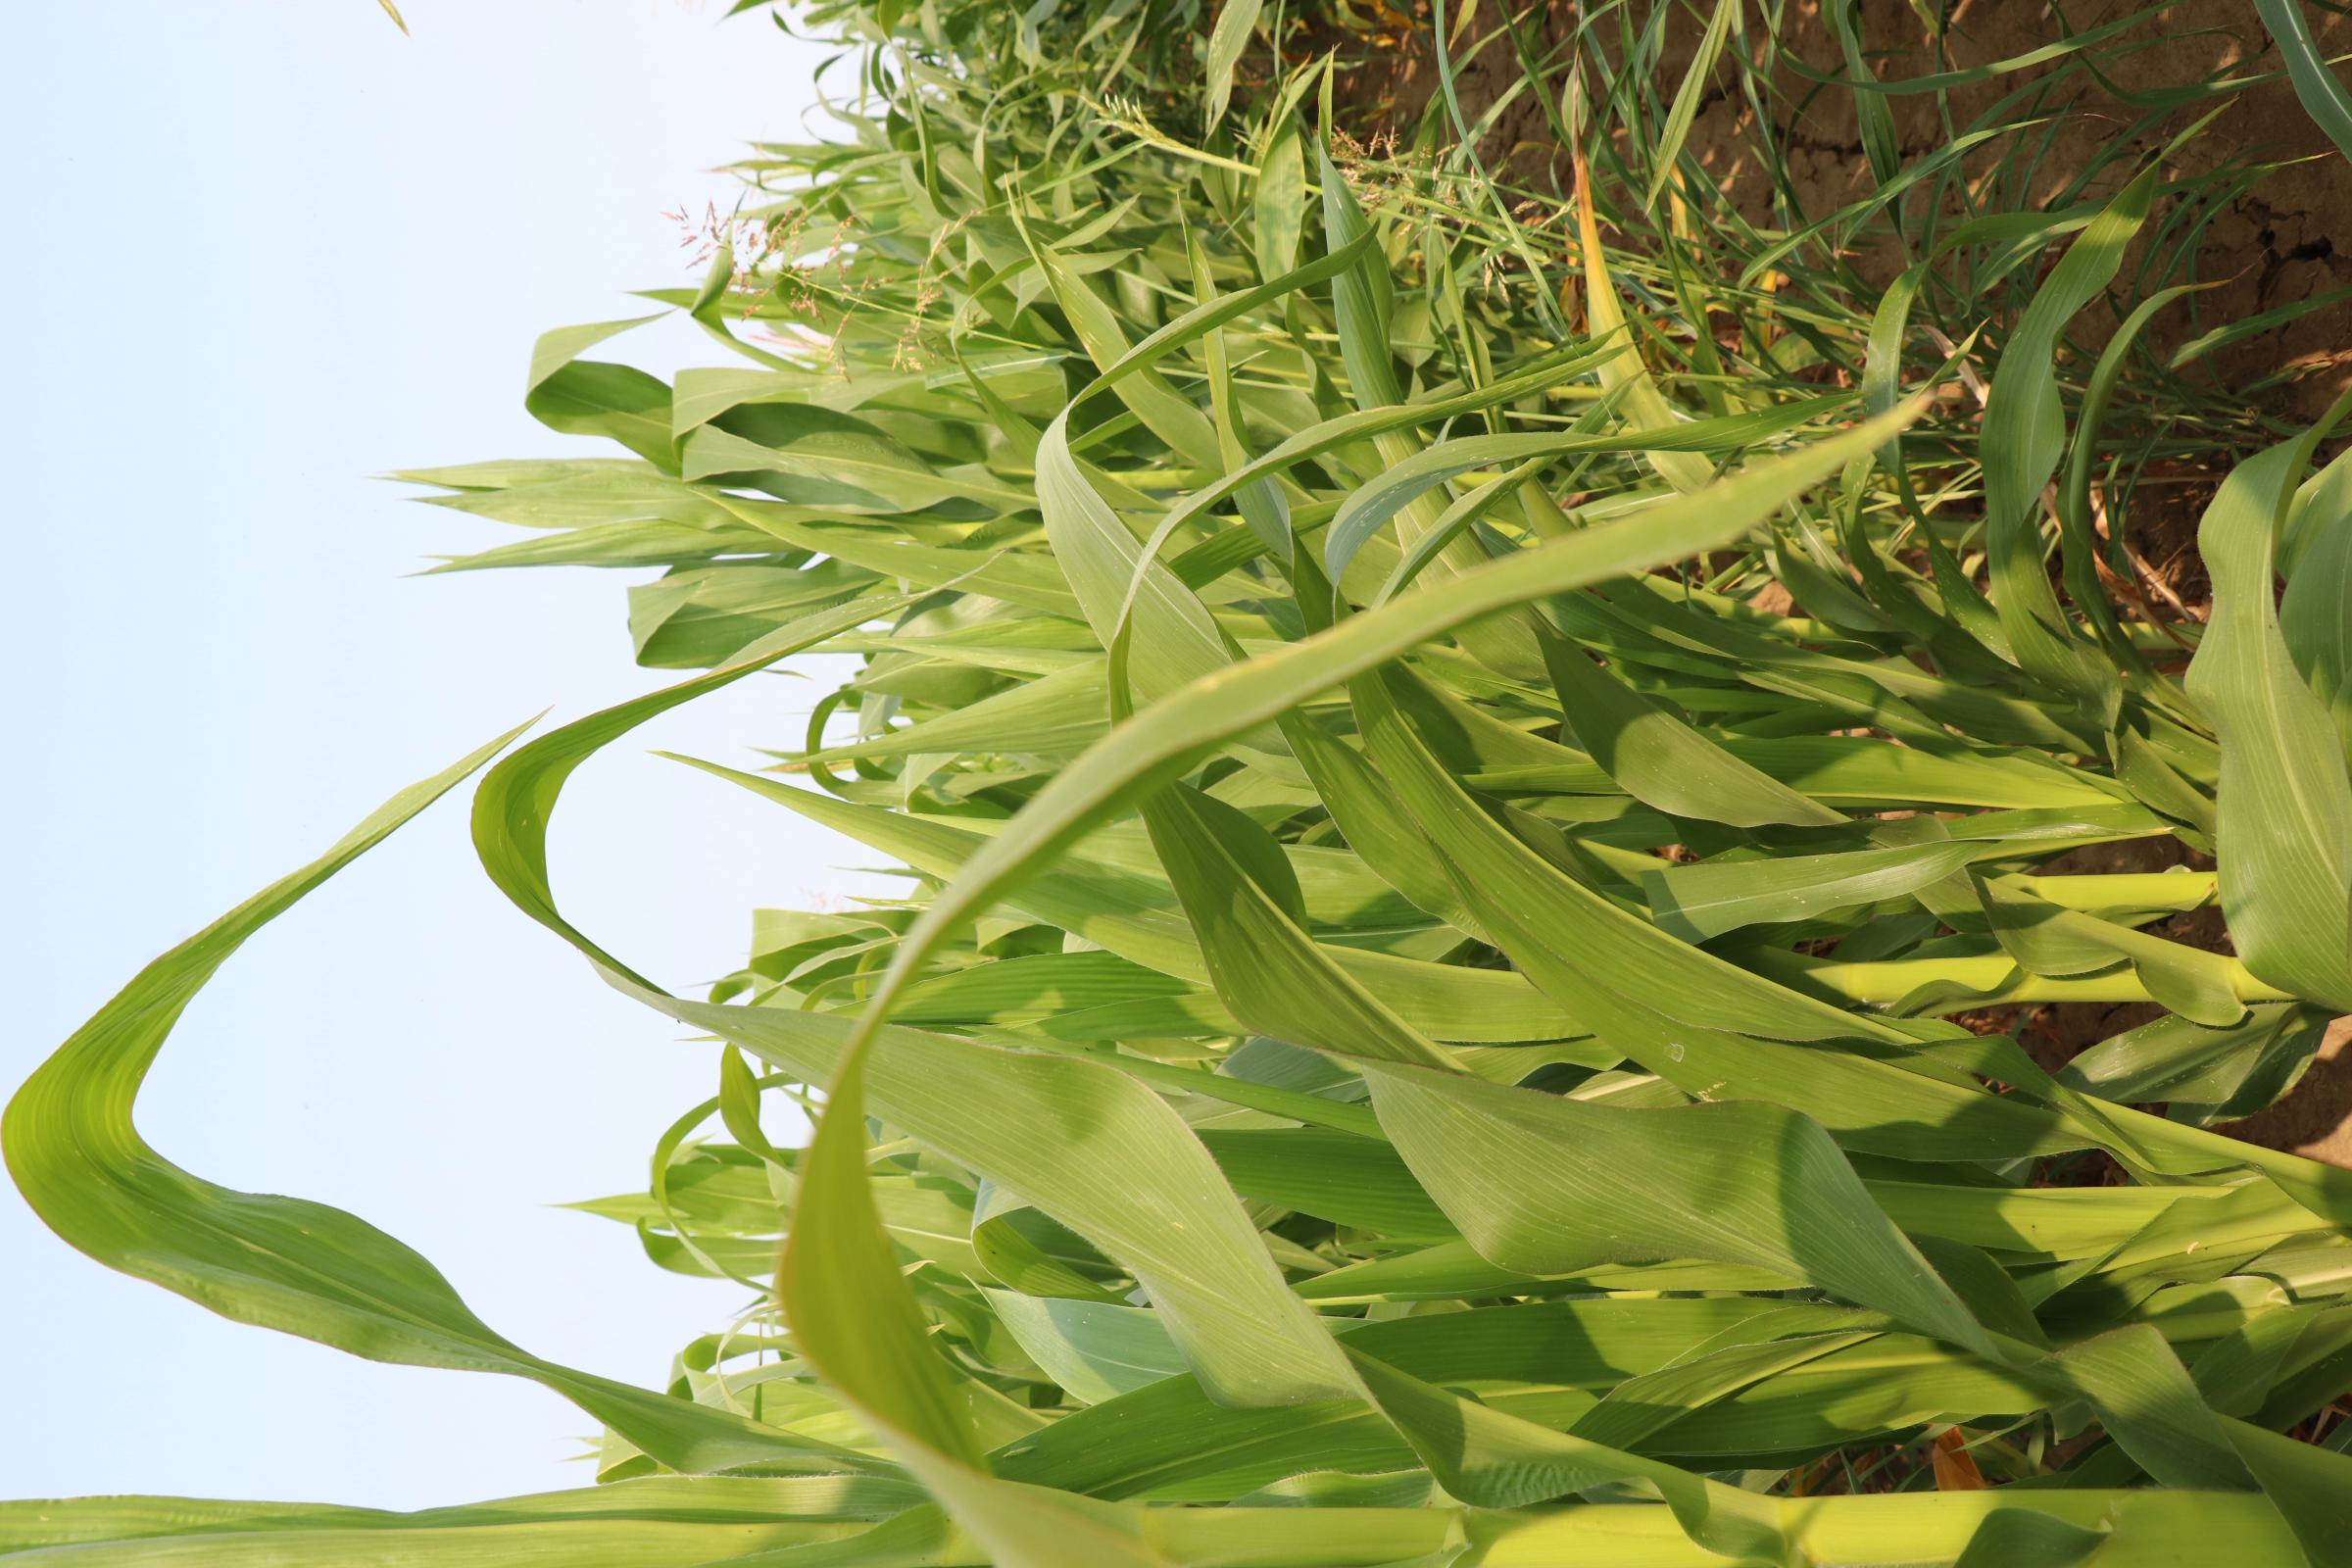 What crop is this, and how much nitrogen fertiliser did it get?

maize, reduced nitrogen fertilisation
